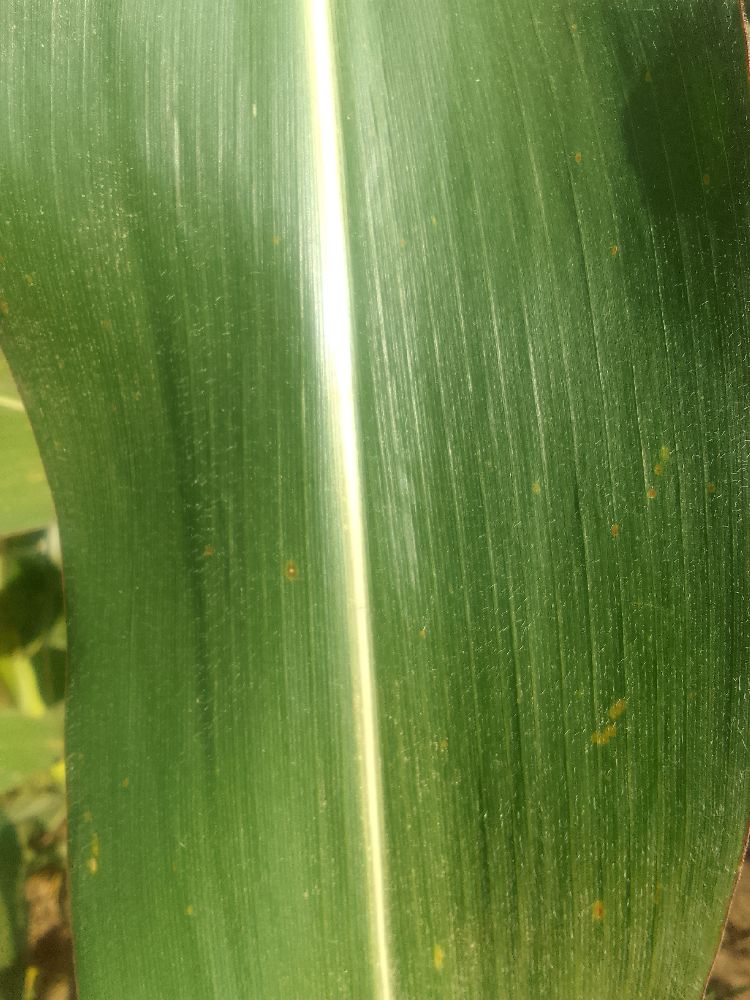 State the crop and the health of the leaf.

maize, healthy
